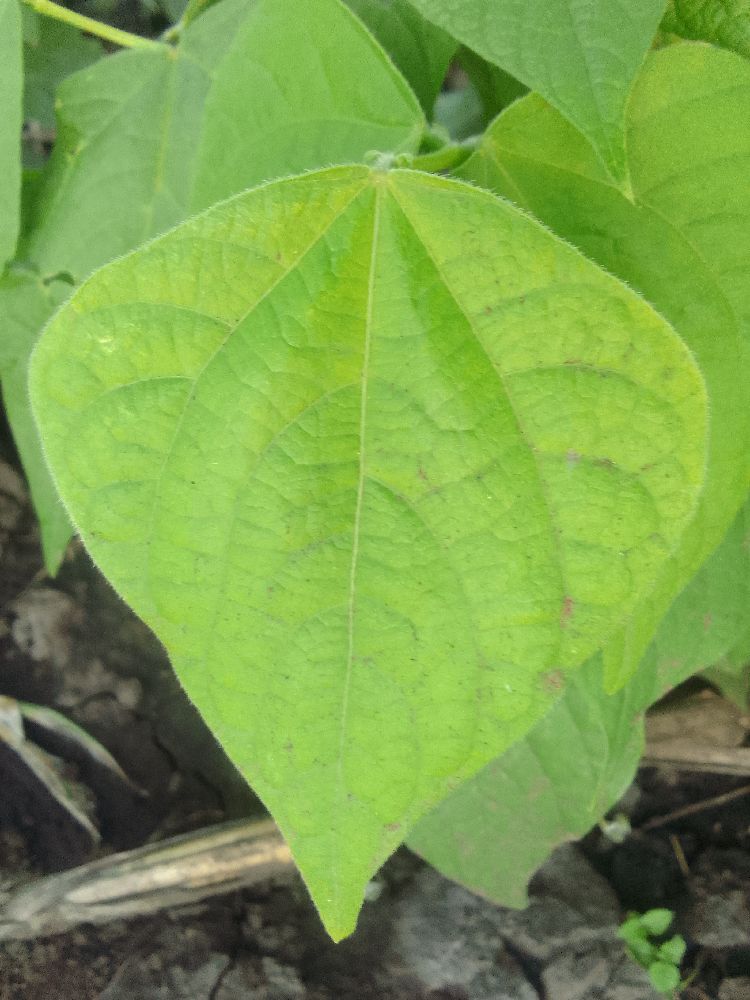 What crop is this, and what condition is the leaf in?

common bean, healthy
